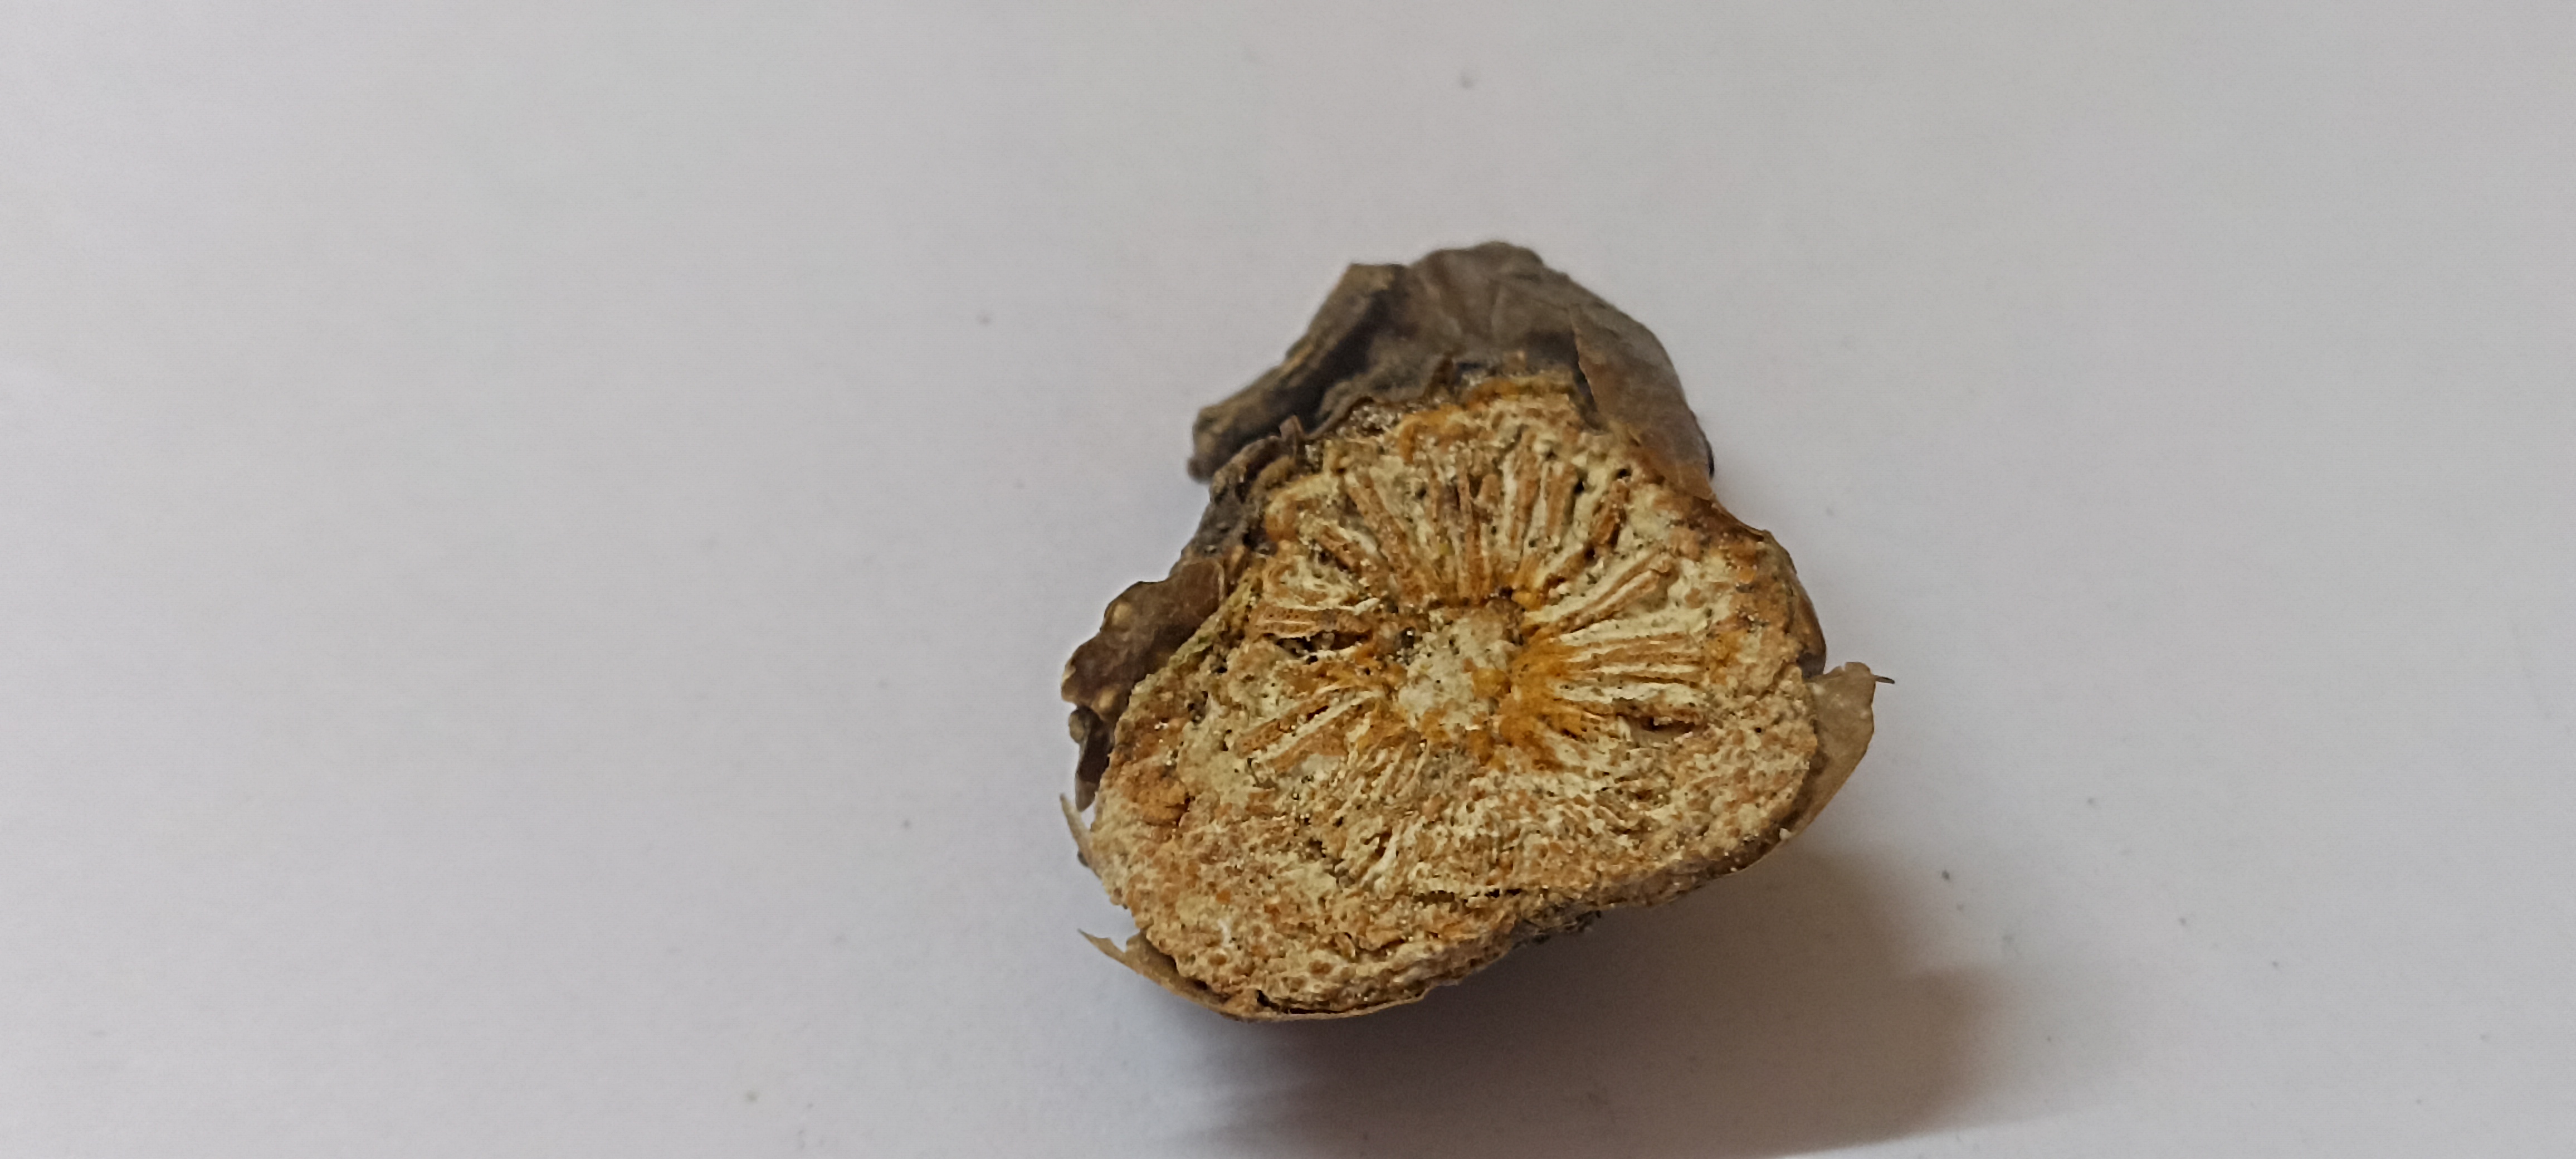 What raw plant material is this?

gulvel
